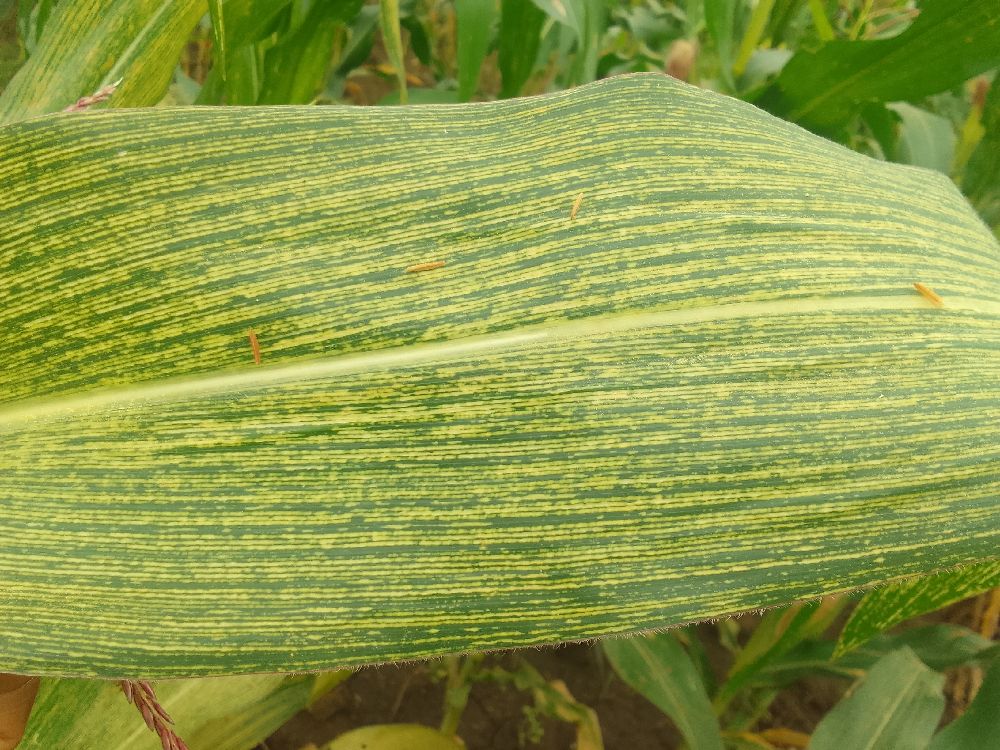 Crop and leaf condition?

maize, maize streak virus
